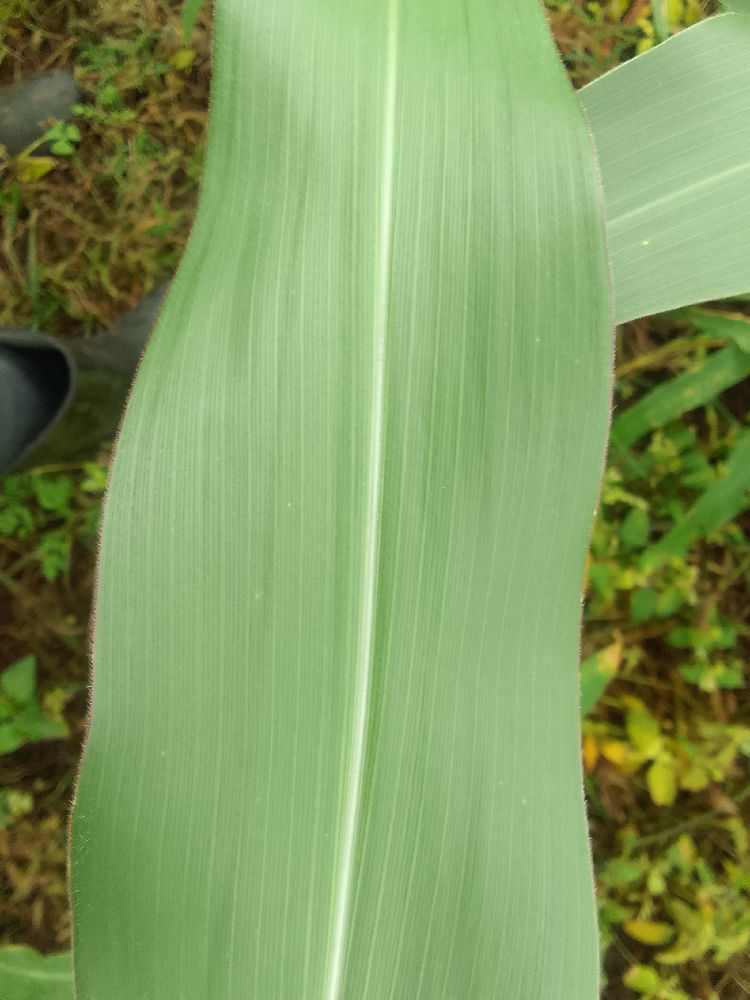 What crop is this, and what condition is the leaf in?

maize, healthy
